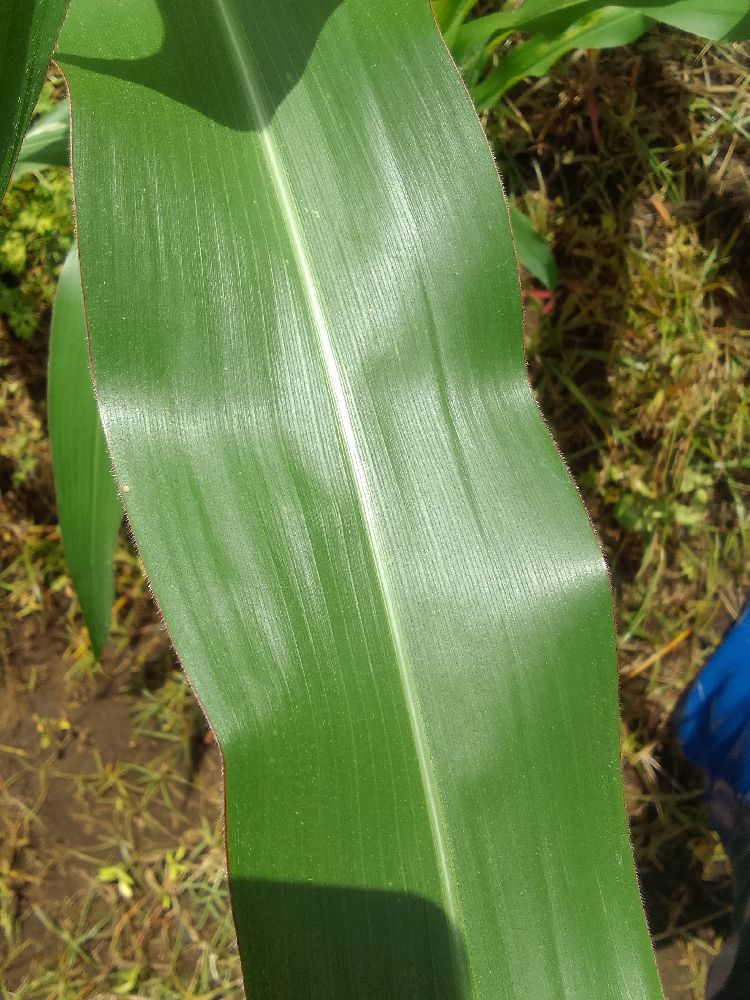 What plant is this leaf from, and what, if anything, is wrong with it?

maize, healthy
